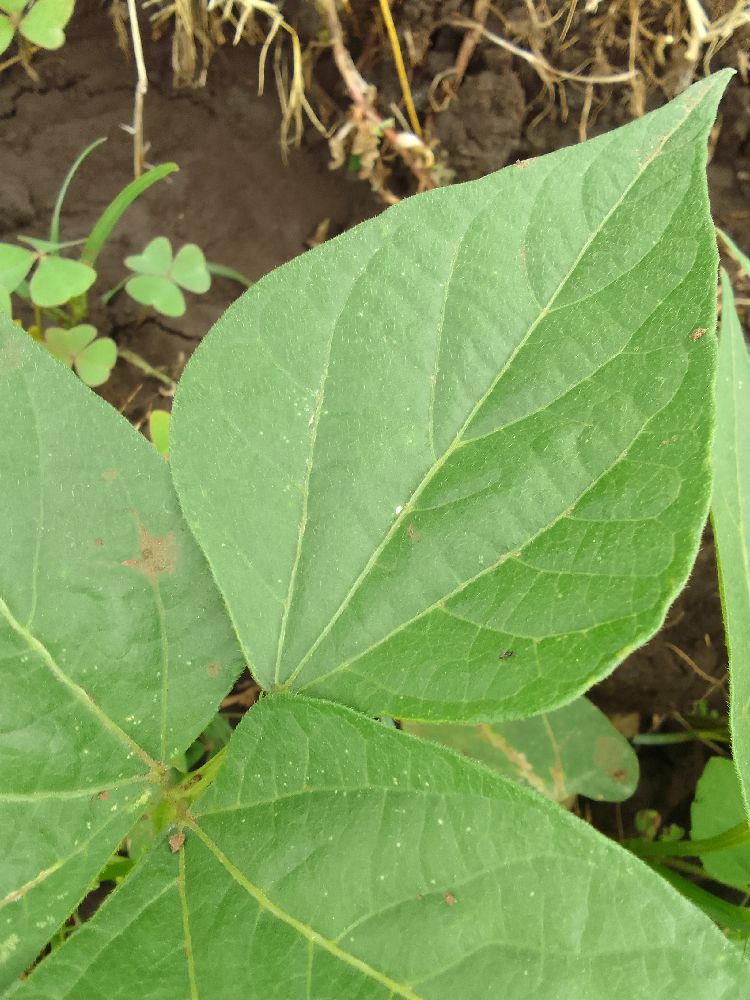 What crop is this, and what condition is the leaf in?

common bean, healthy
